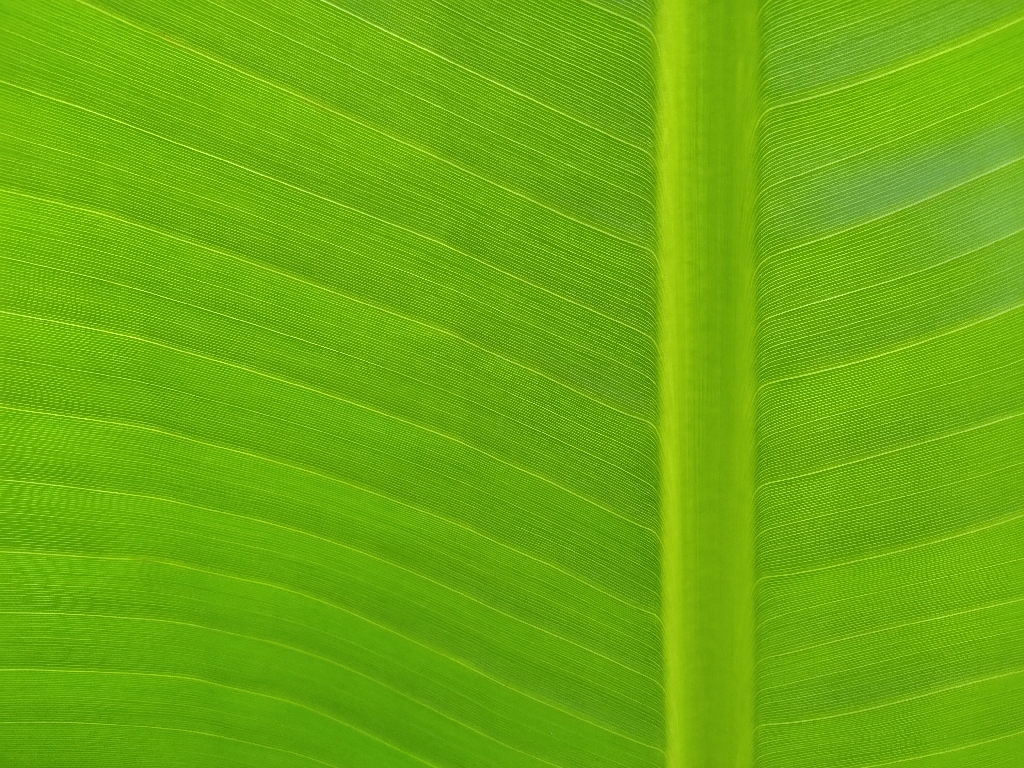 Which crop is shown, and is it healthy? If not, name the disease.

banana, healthy
